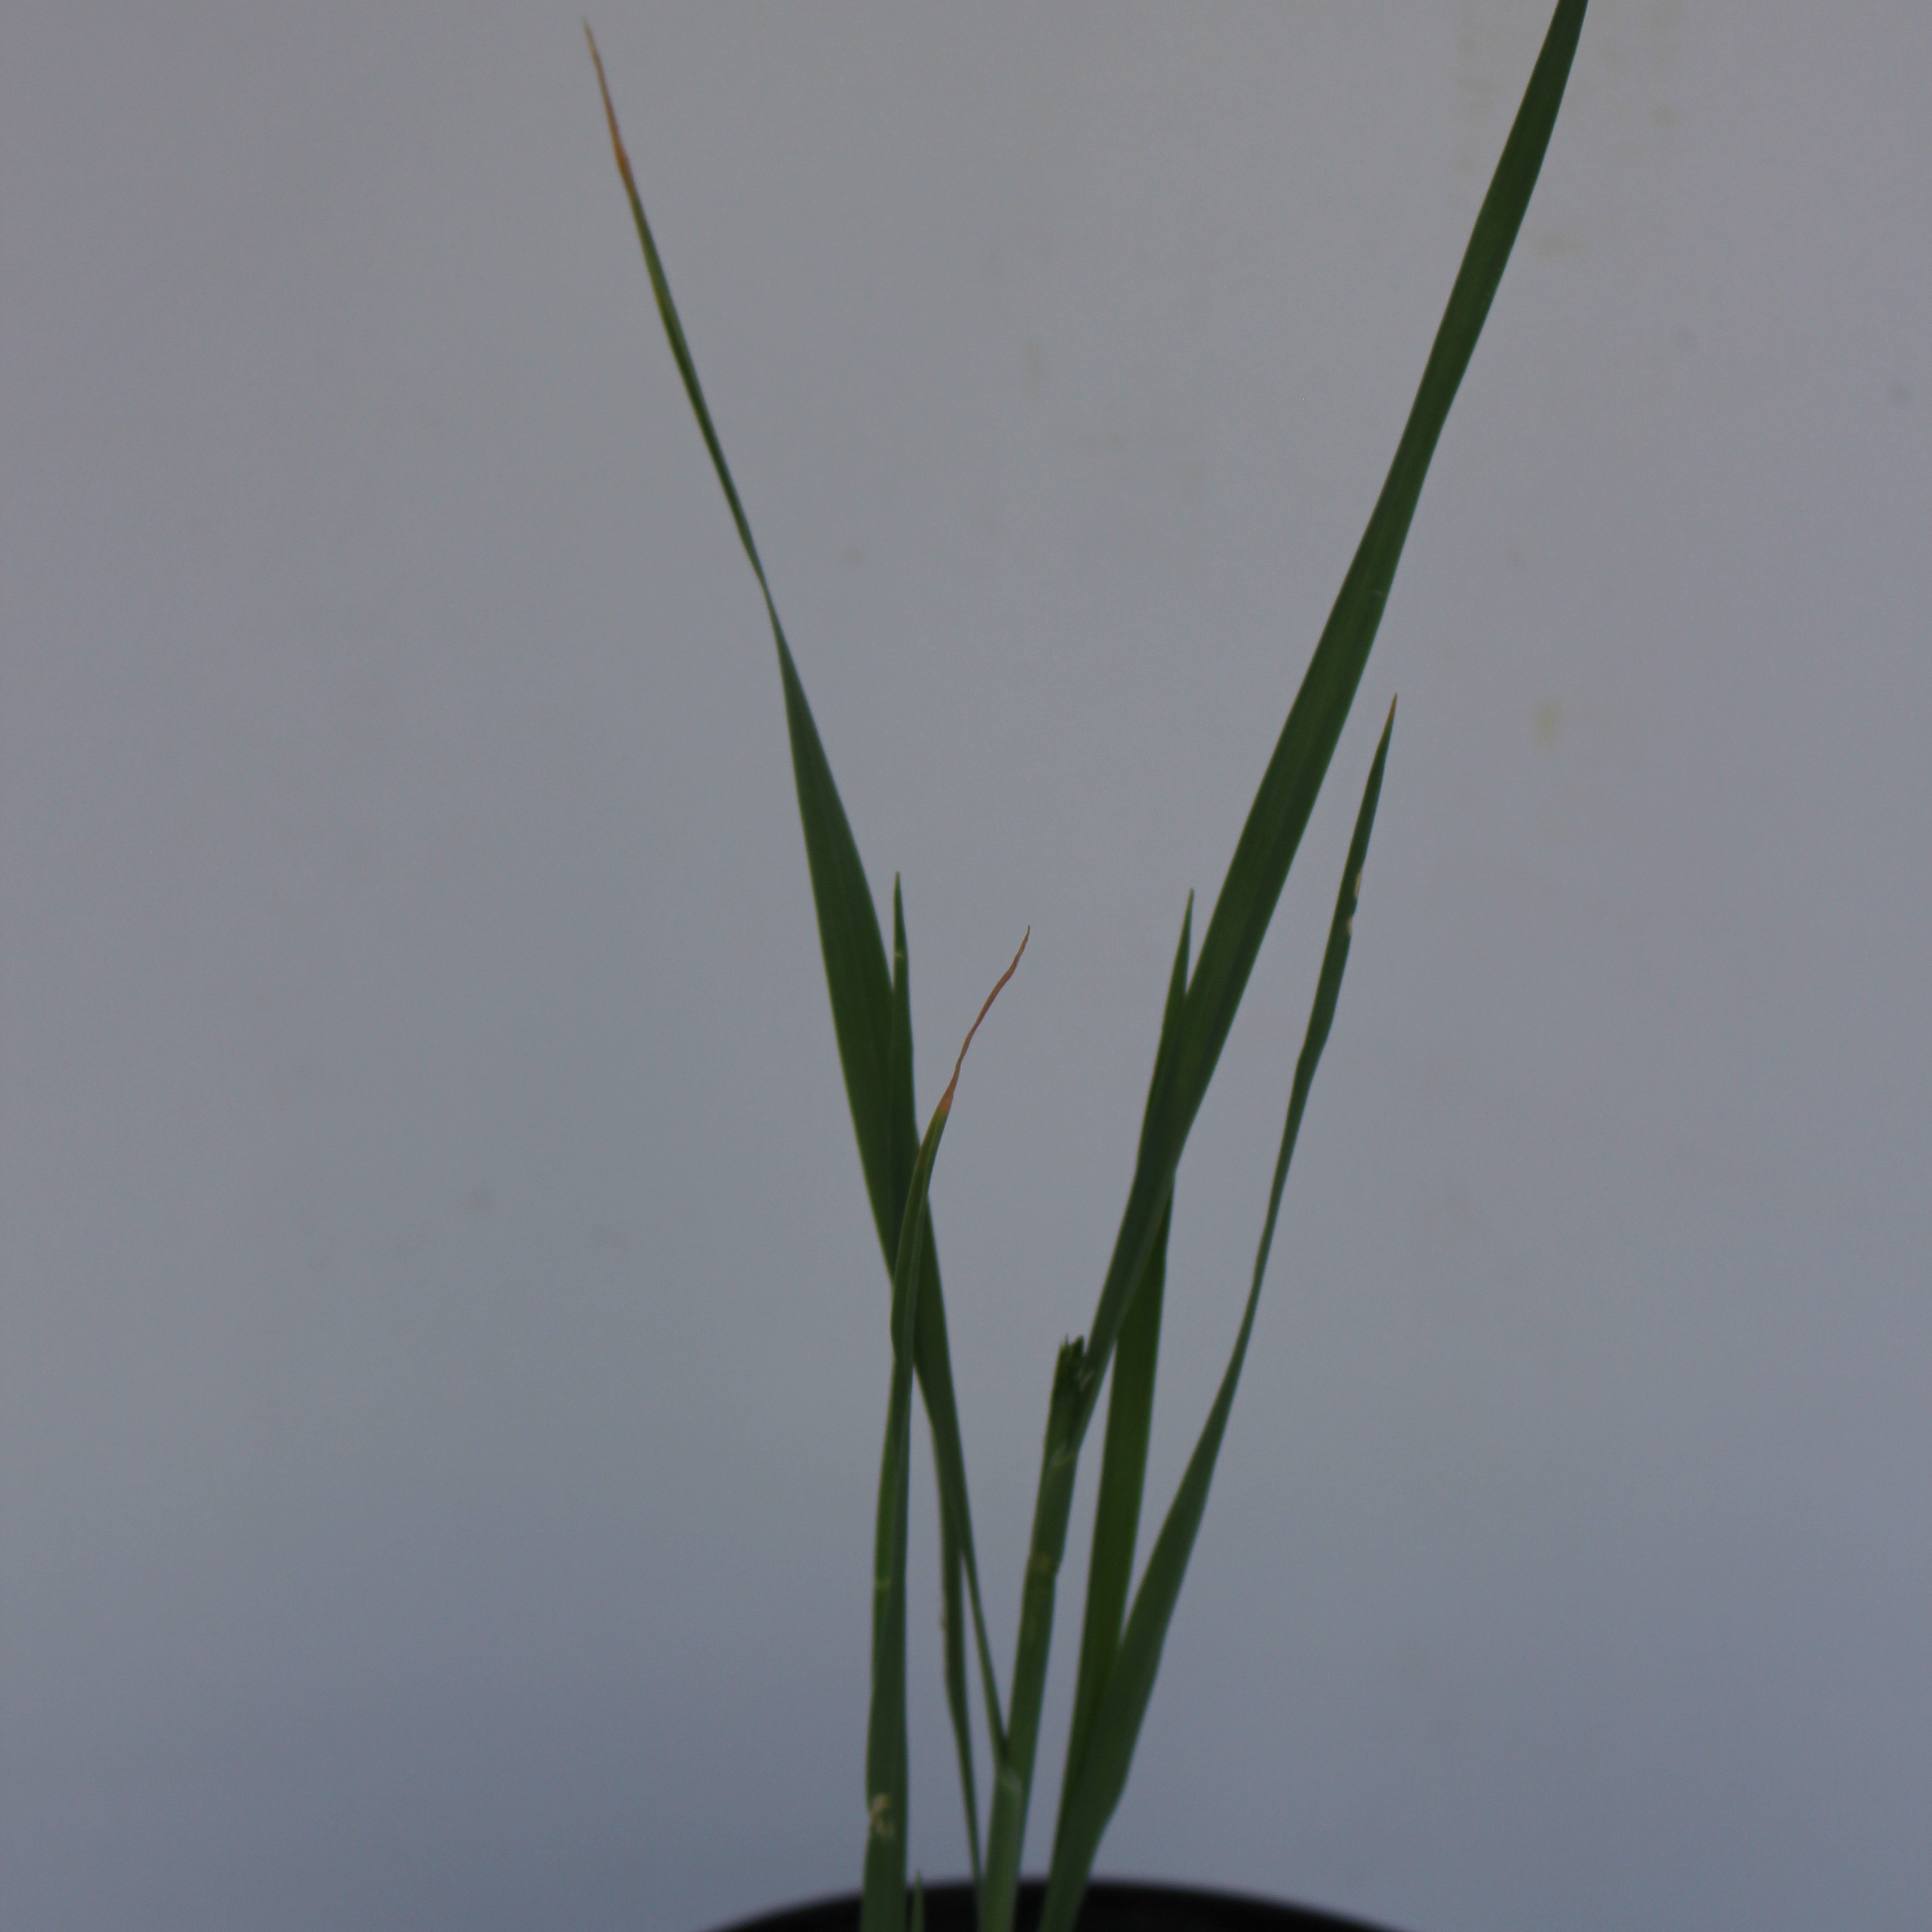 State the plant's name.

Avena sterilis
